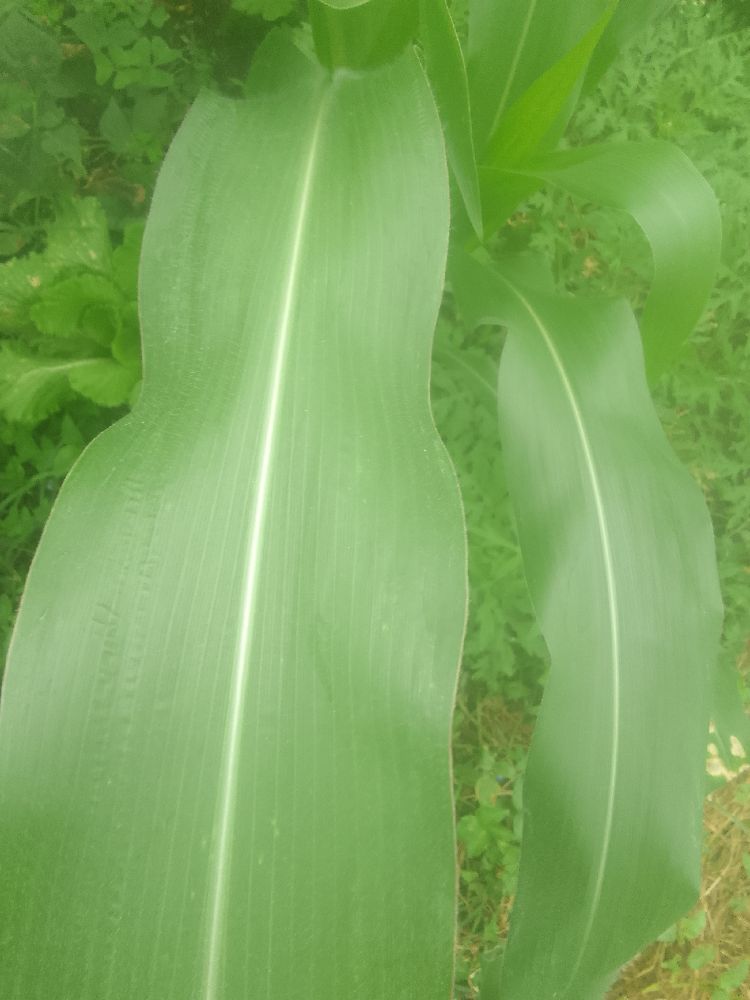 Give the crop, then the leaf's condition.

maize, healthy
